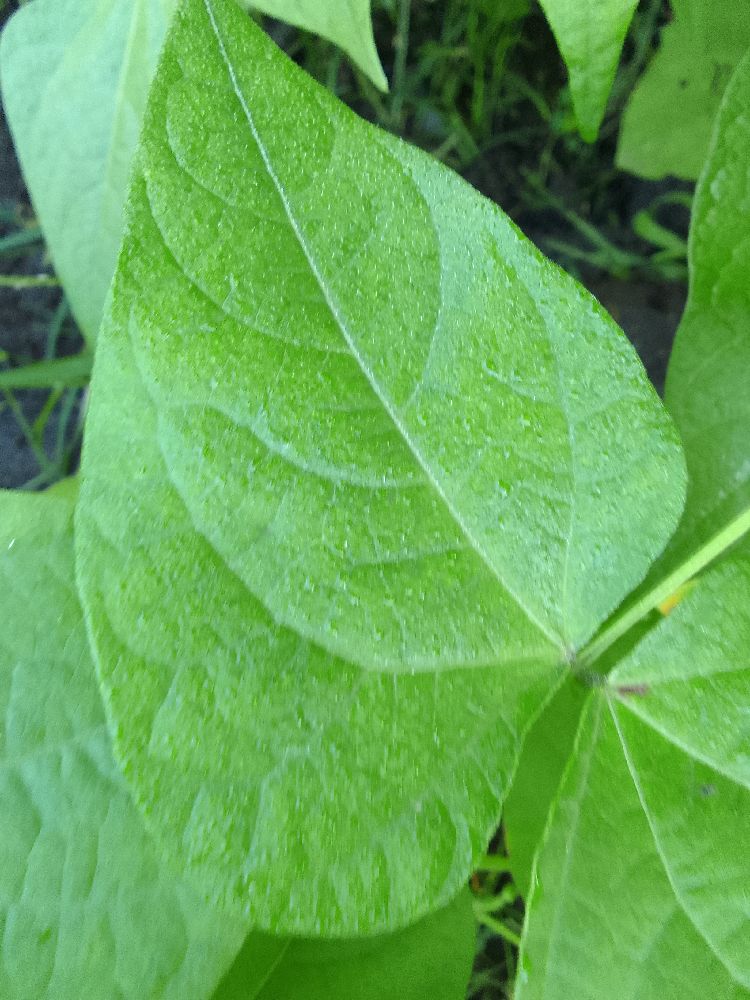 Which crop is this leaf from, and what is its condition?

common bean, healthy
